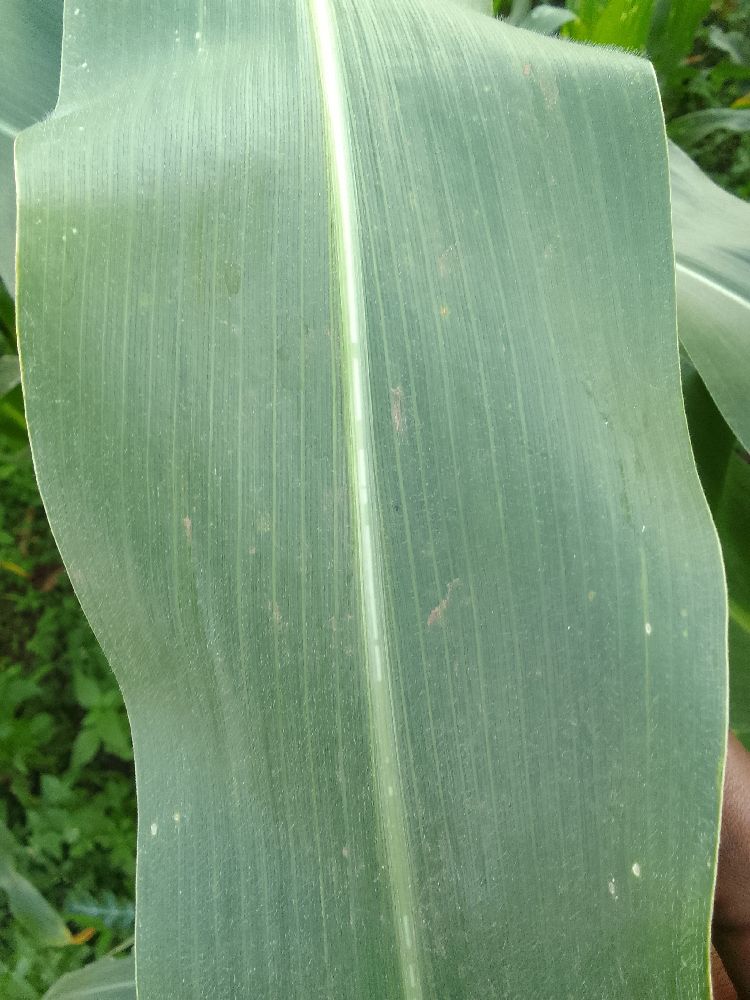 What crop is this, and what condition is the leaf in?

maize, healthy
